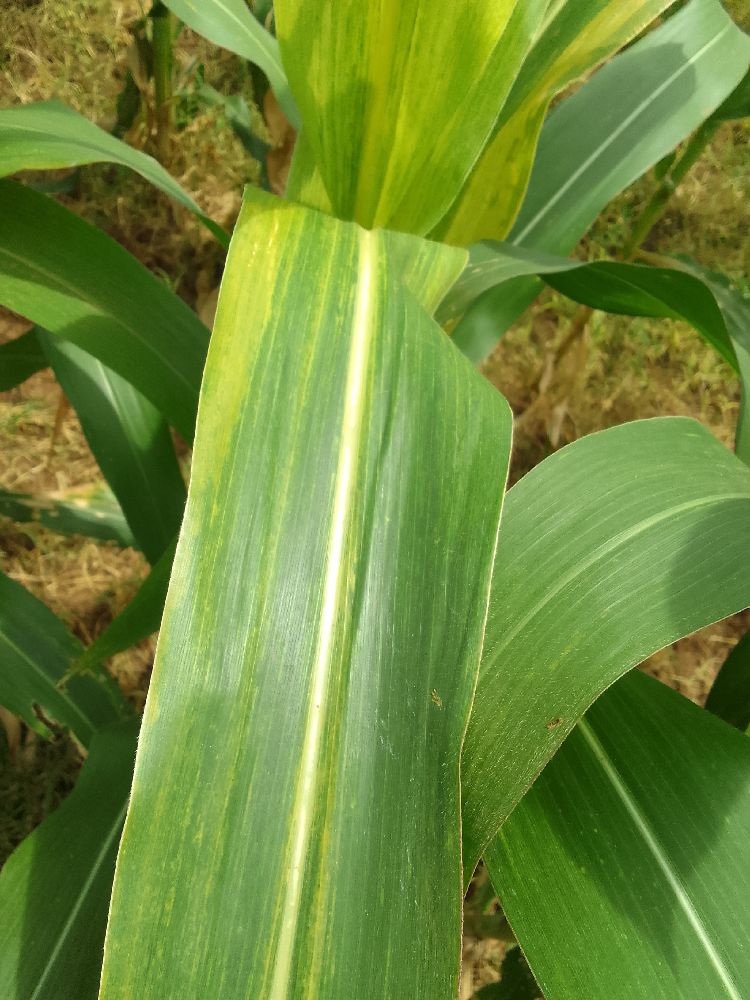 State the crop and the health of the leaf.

maize, maize lethal necrosis
